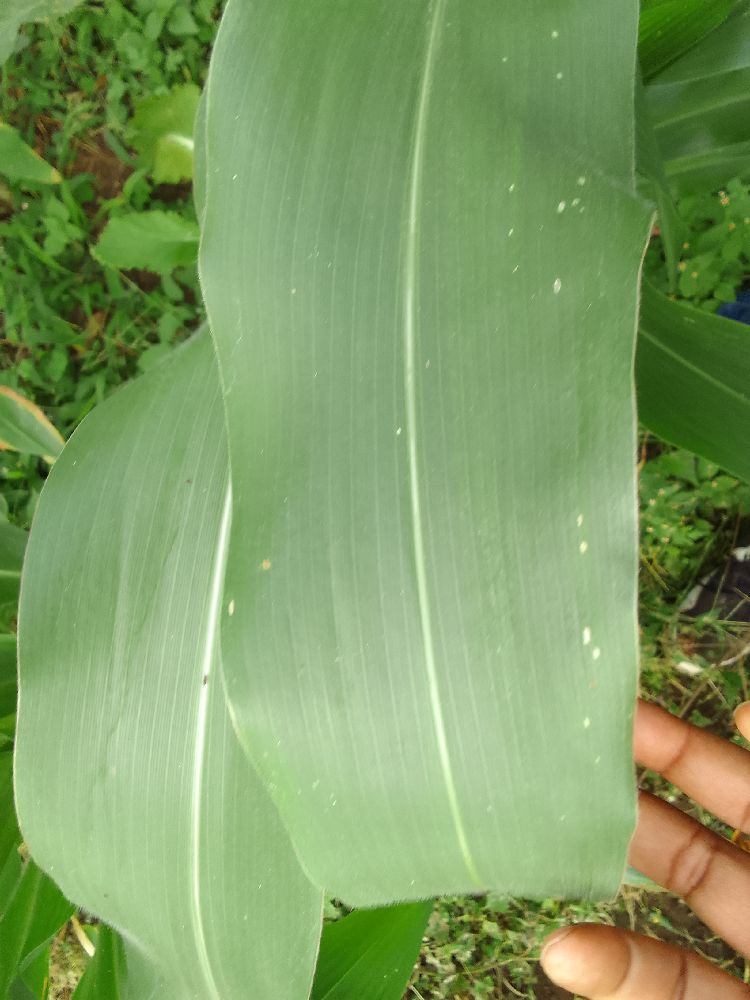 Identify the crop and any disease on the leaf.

maize, healthy
